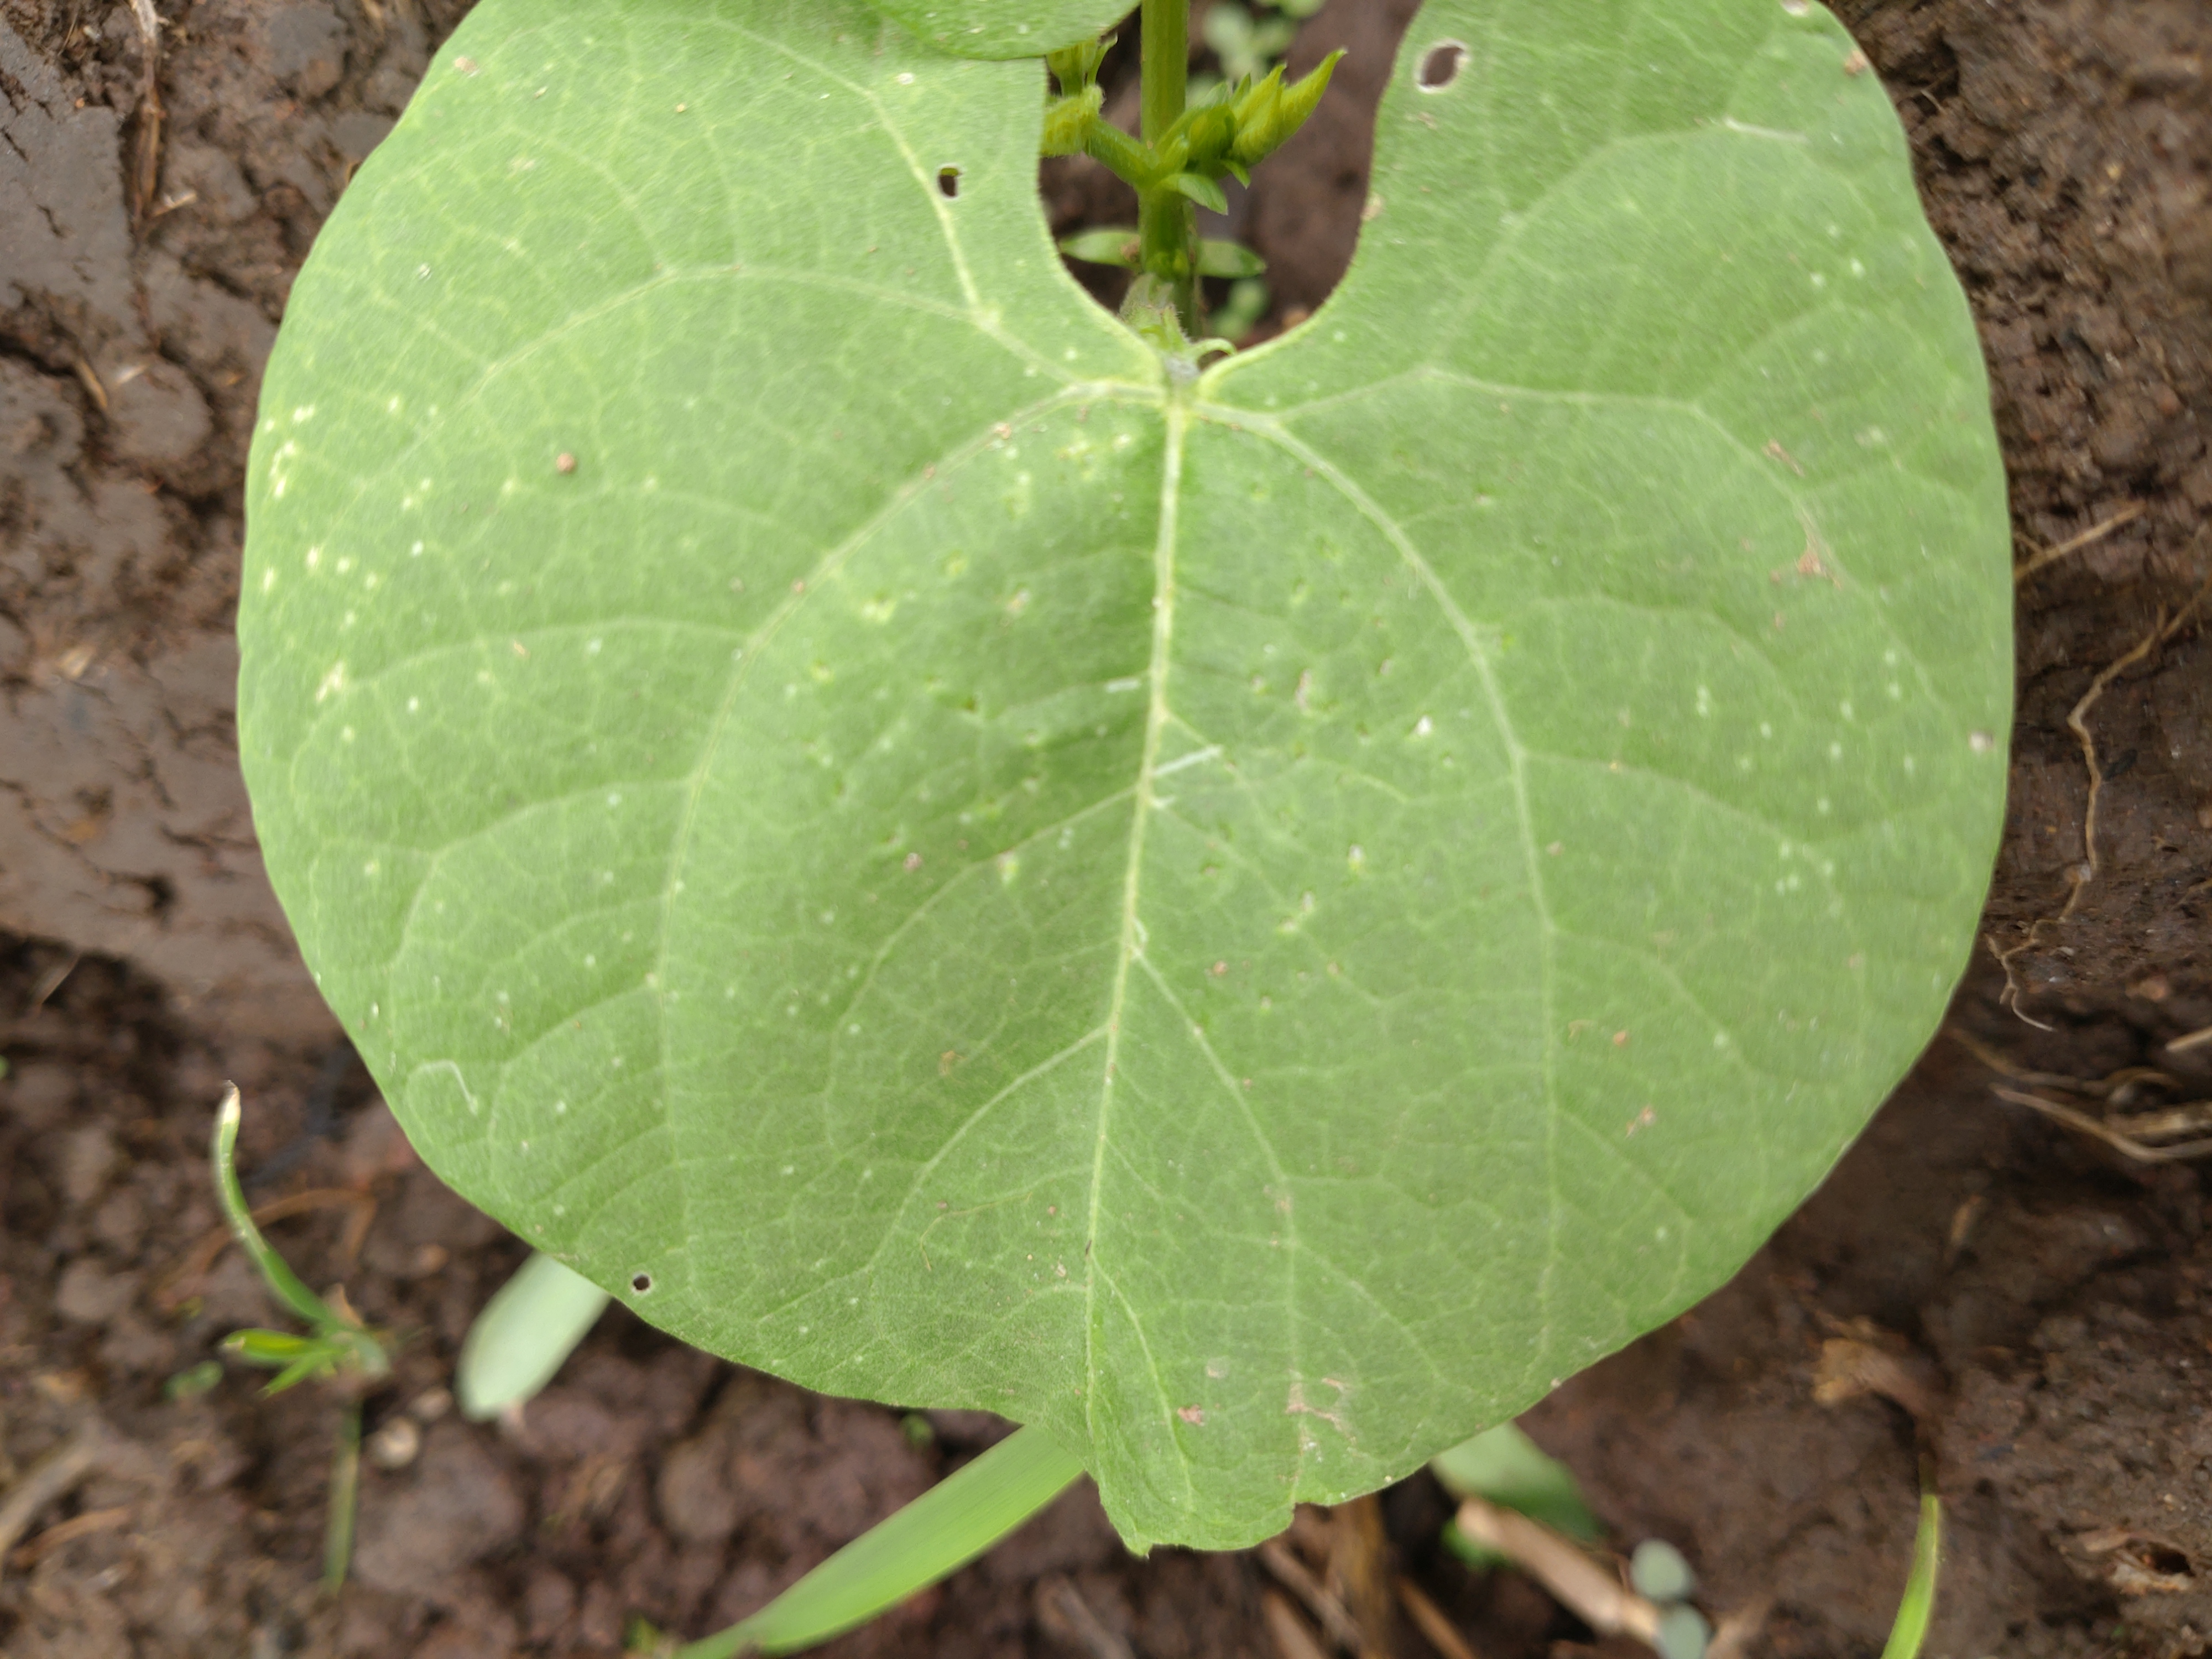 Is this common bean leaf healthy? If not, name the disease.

healthy
